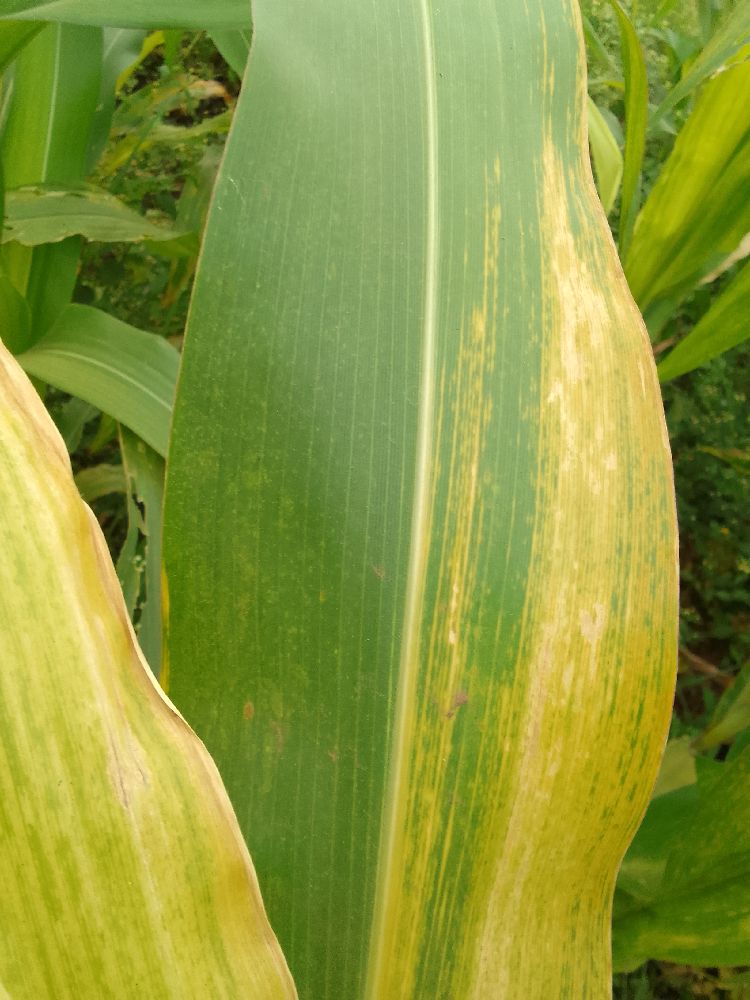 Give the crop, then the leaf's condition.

maize, maize lethal necrosis
